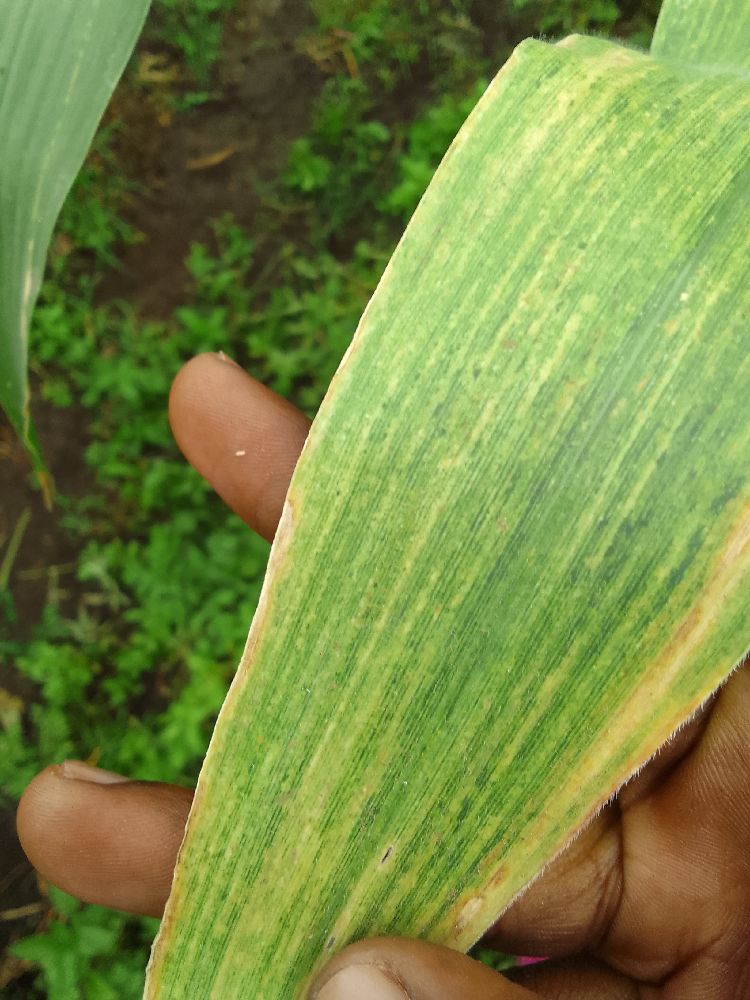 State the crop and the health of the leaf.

maize, maize lethal necrosis
